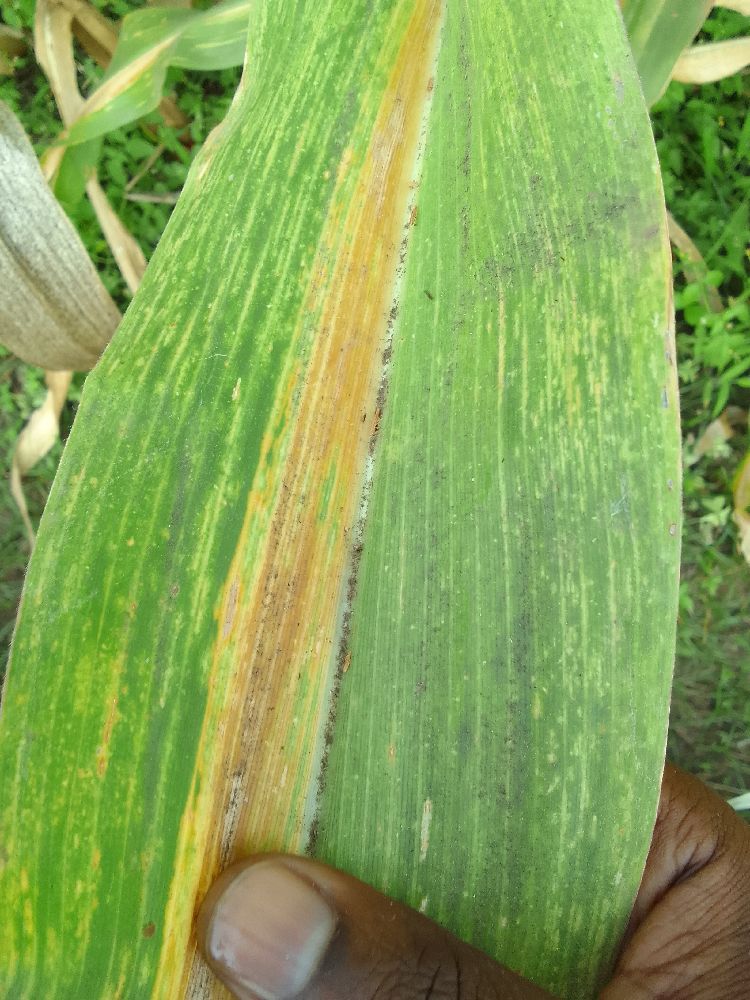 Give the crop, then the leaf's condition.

maize, maize lethal necrosis
